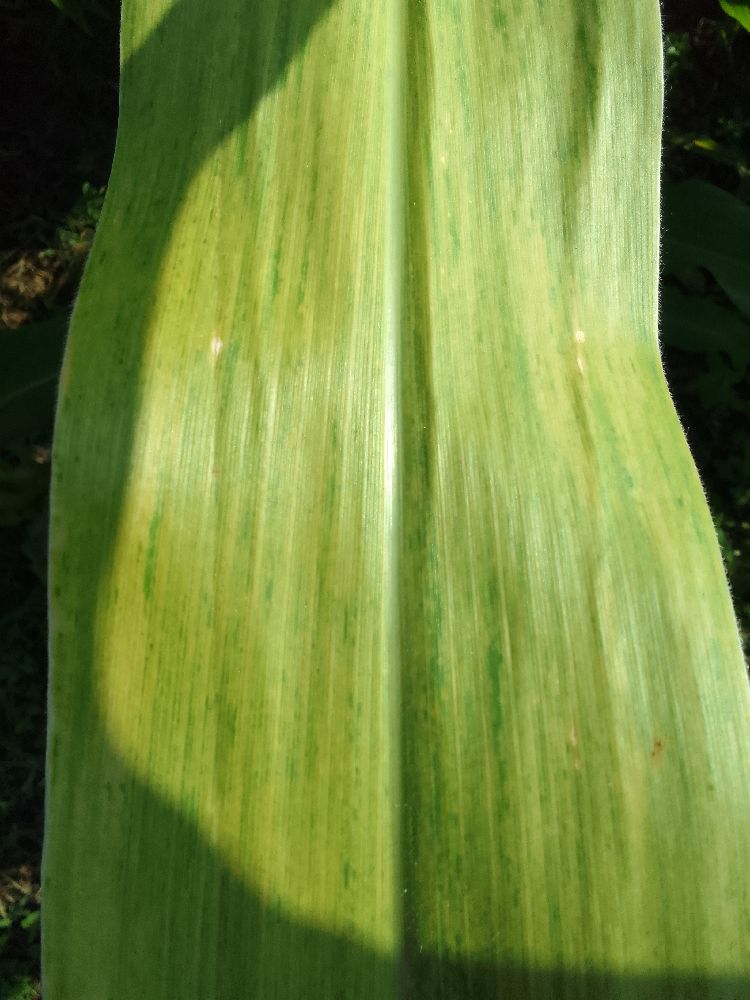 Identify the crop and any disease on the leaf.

maize, maize lethal necrosis
